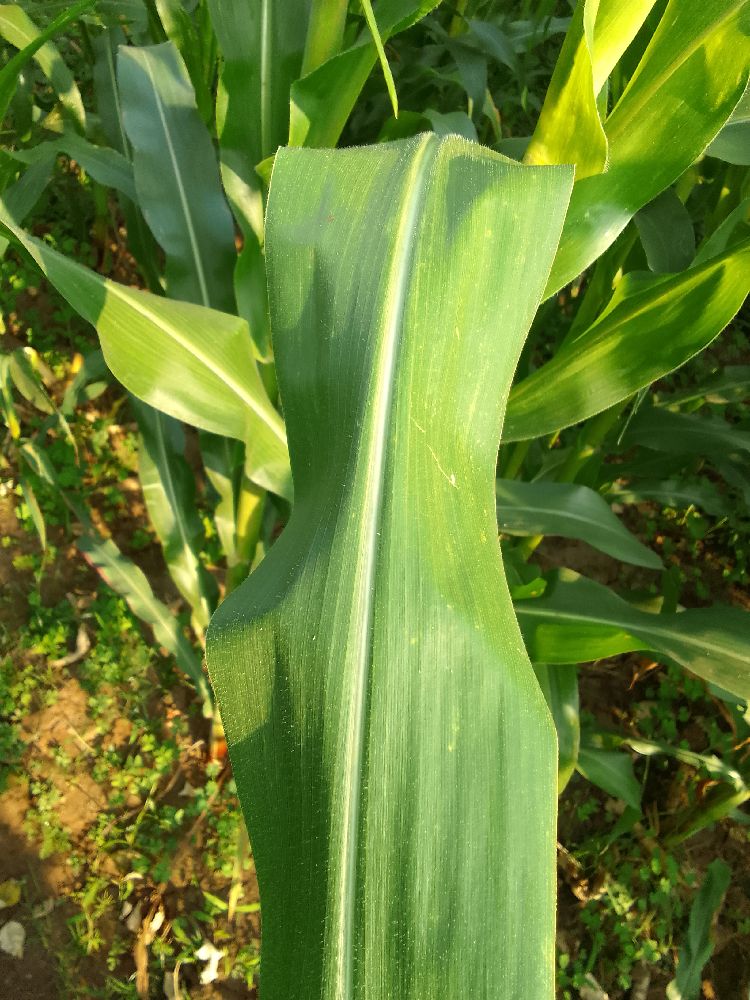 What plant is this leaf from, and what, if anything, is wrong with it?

maize, healthy
